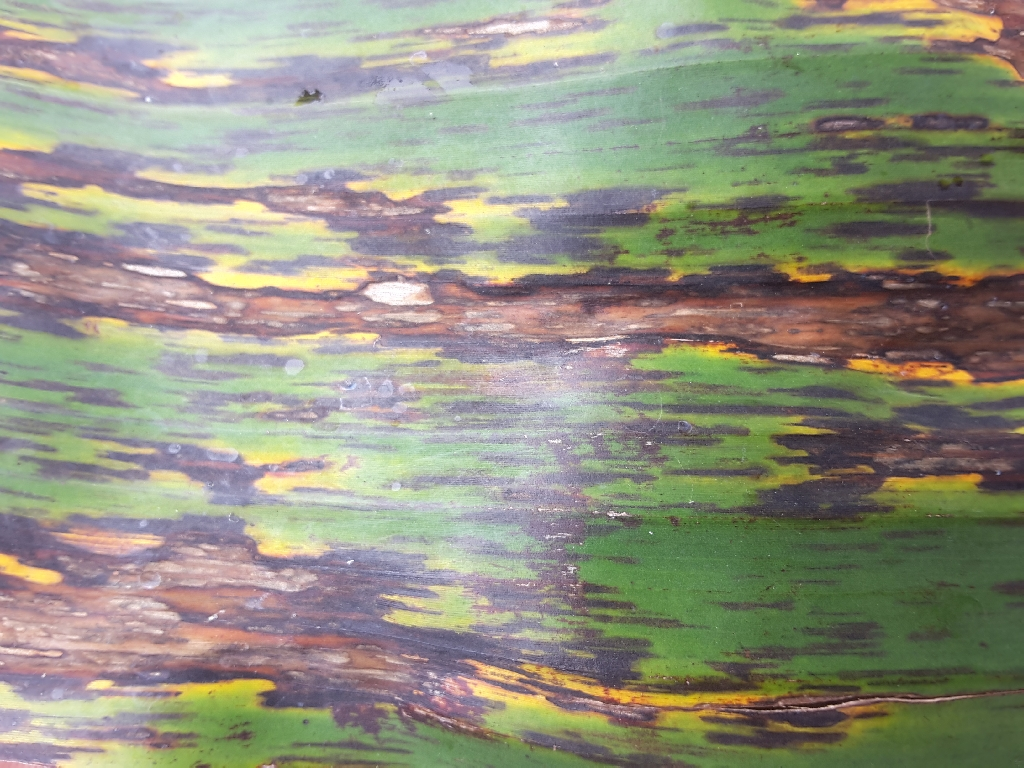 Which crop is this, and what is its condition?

banana, black sigatoka
